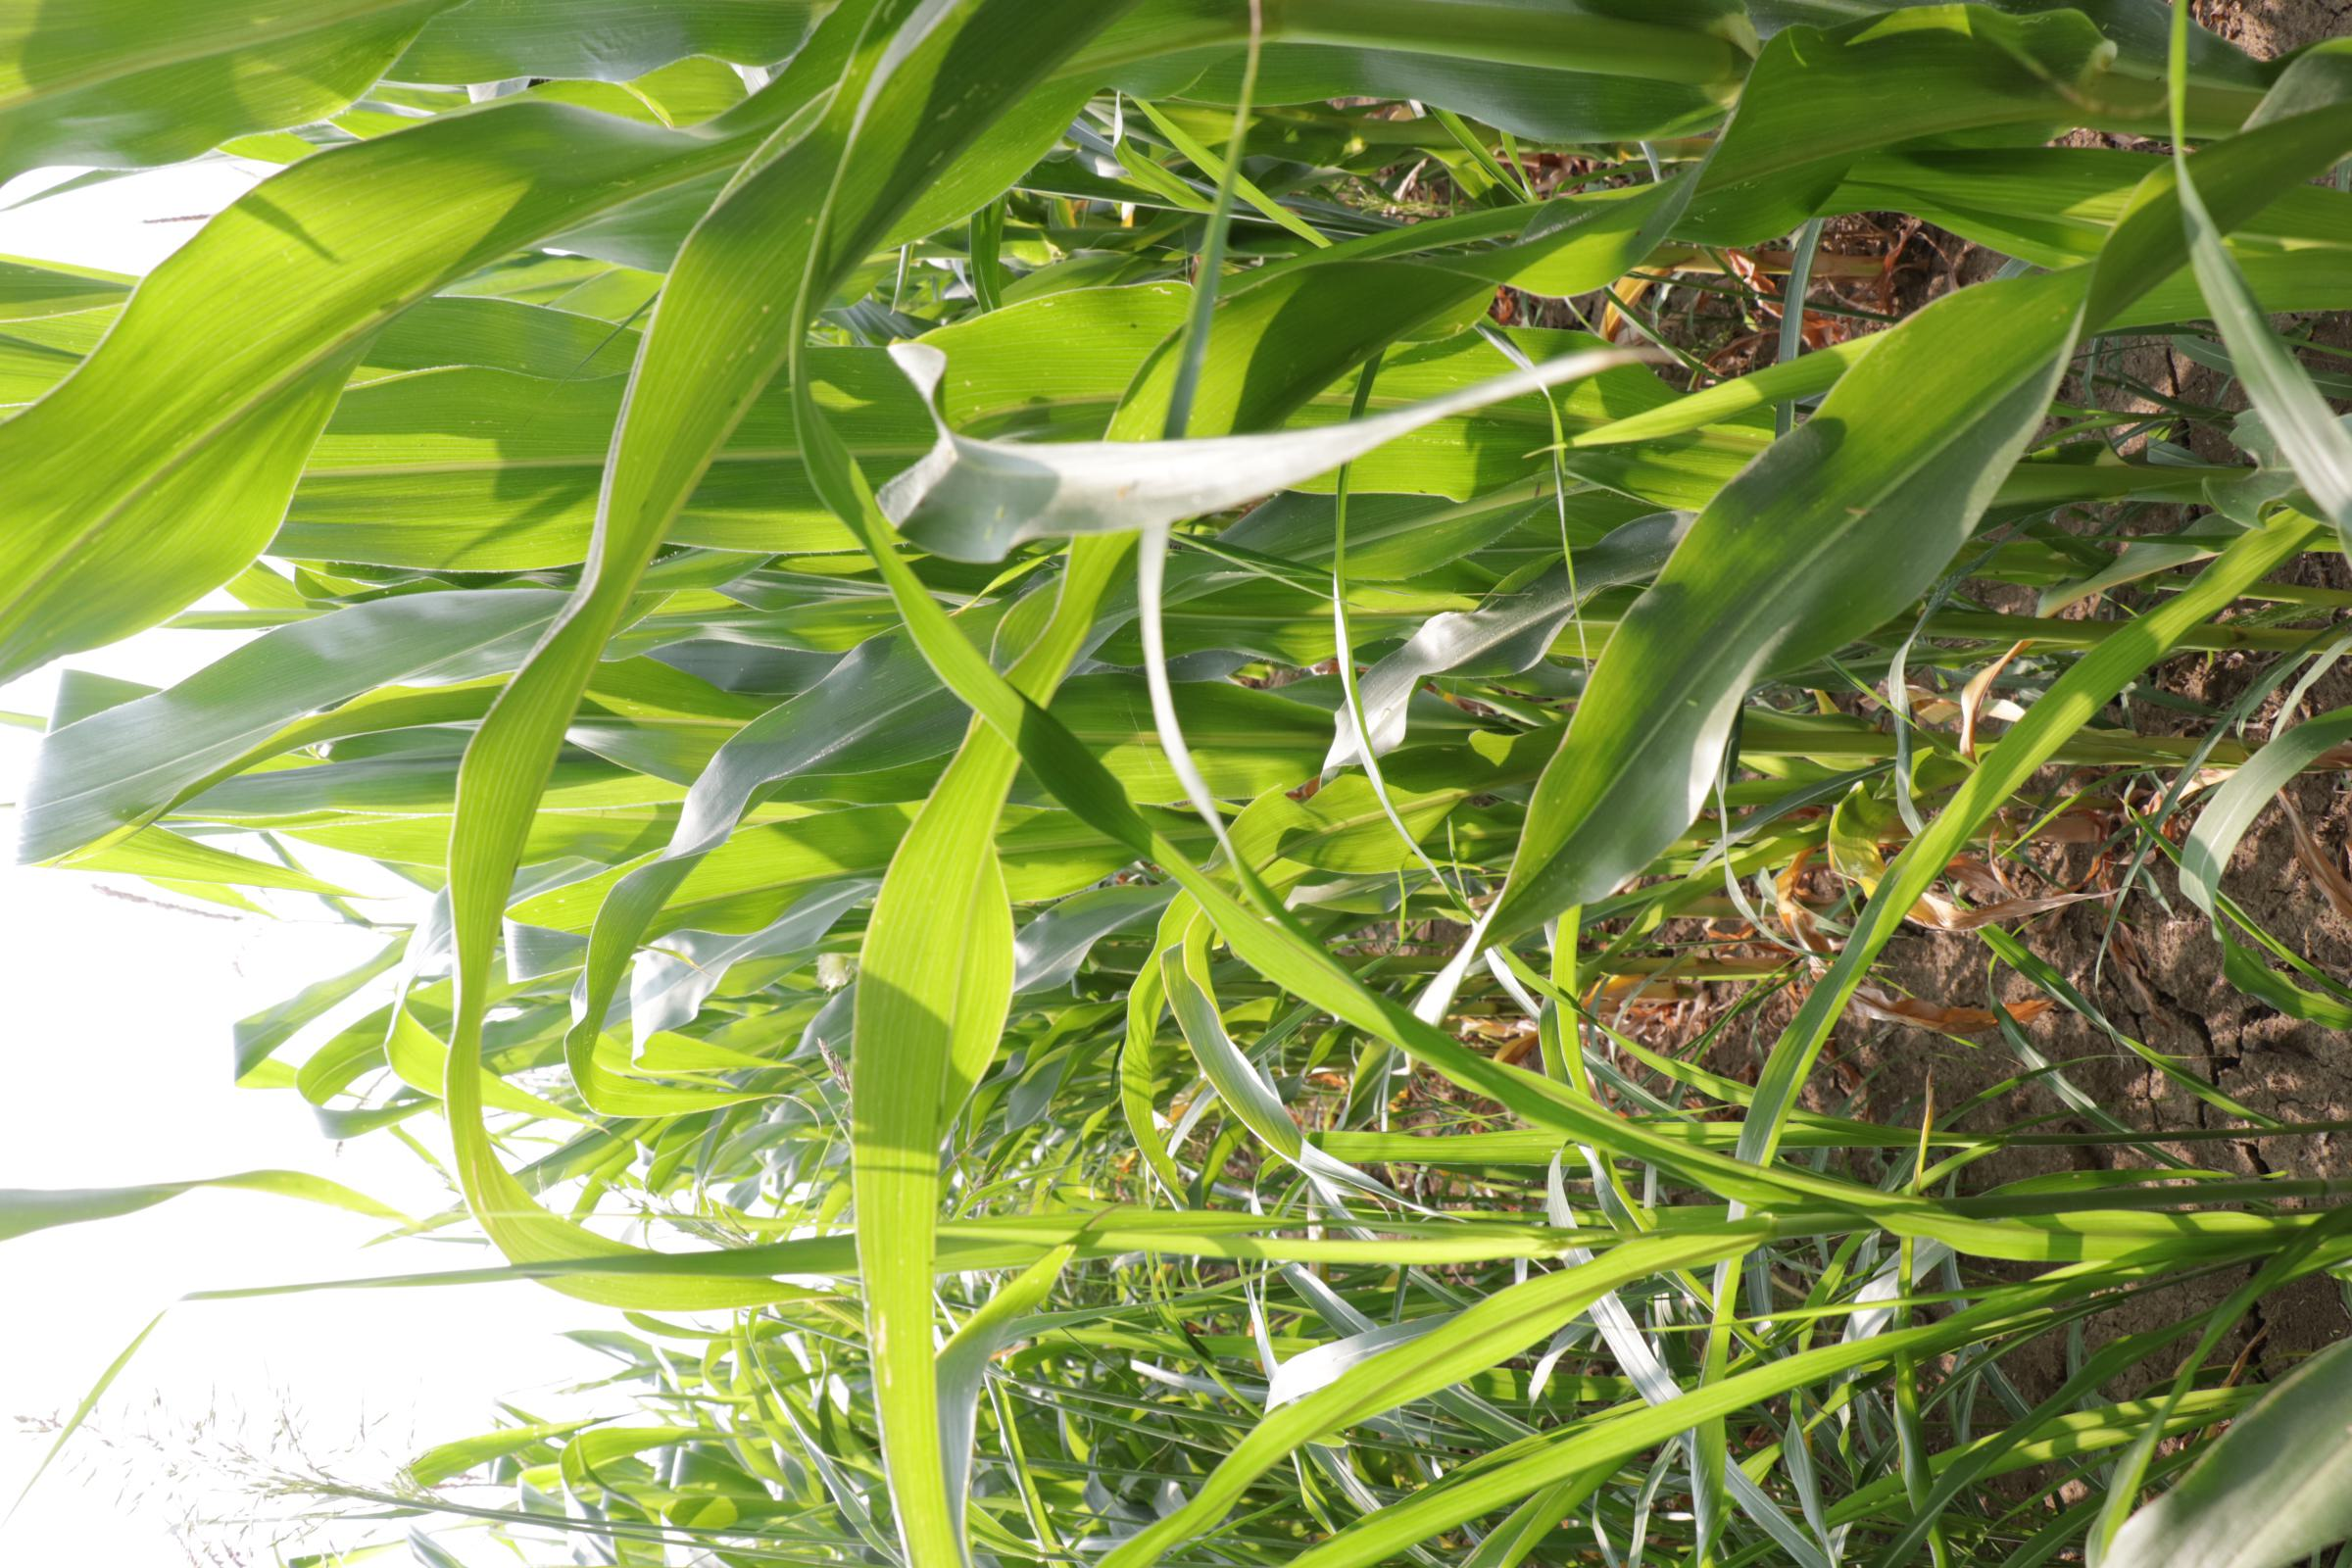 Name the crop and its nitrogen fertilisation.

maize, full nitrogen fertilisation
